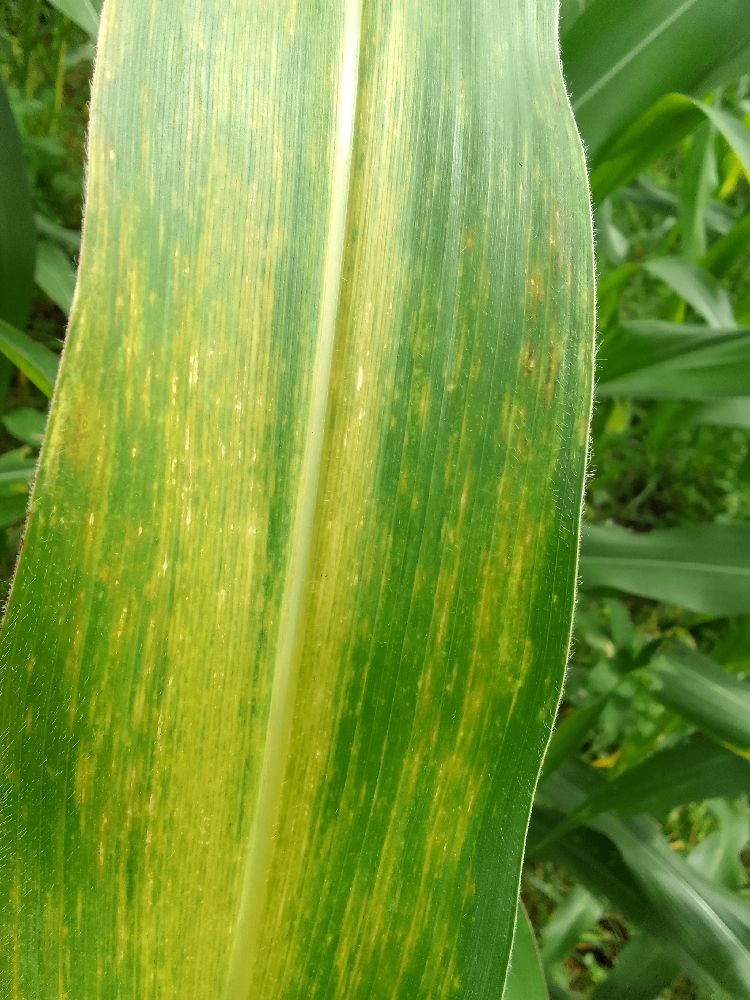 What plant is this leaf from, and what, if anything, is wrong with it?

maize, maize lethal necrosis
